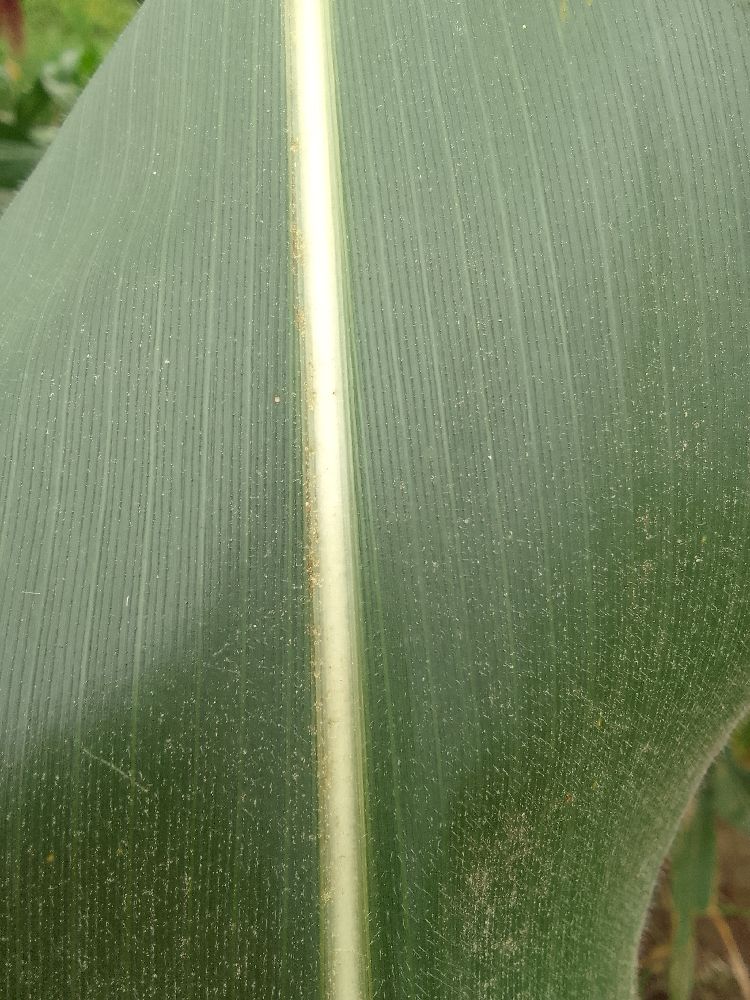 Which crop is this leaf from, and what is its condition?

maize, healthy
